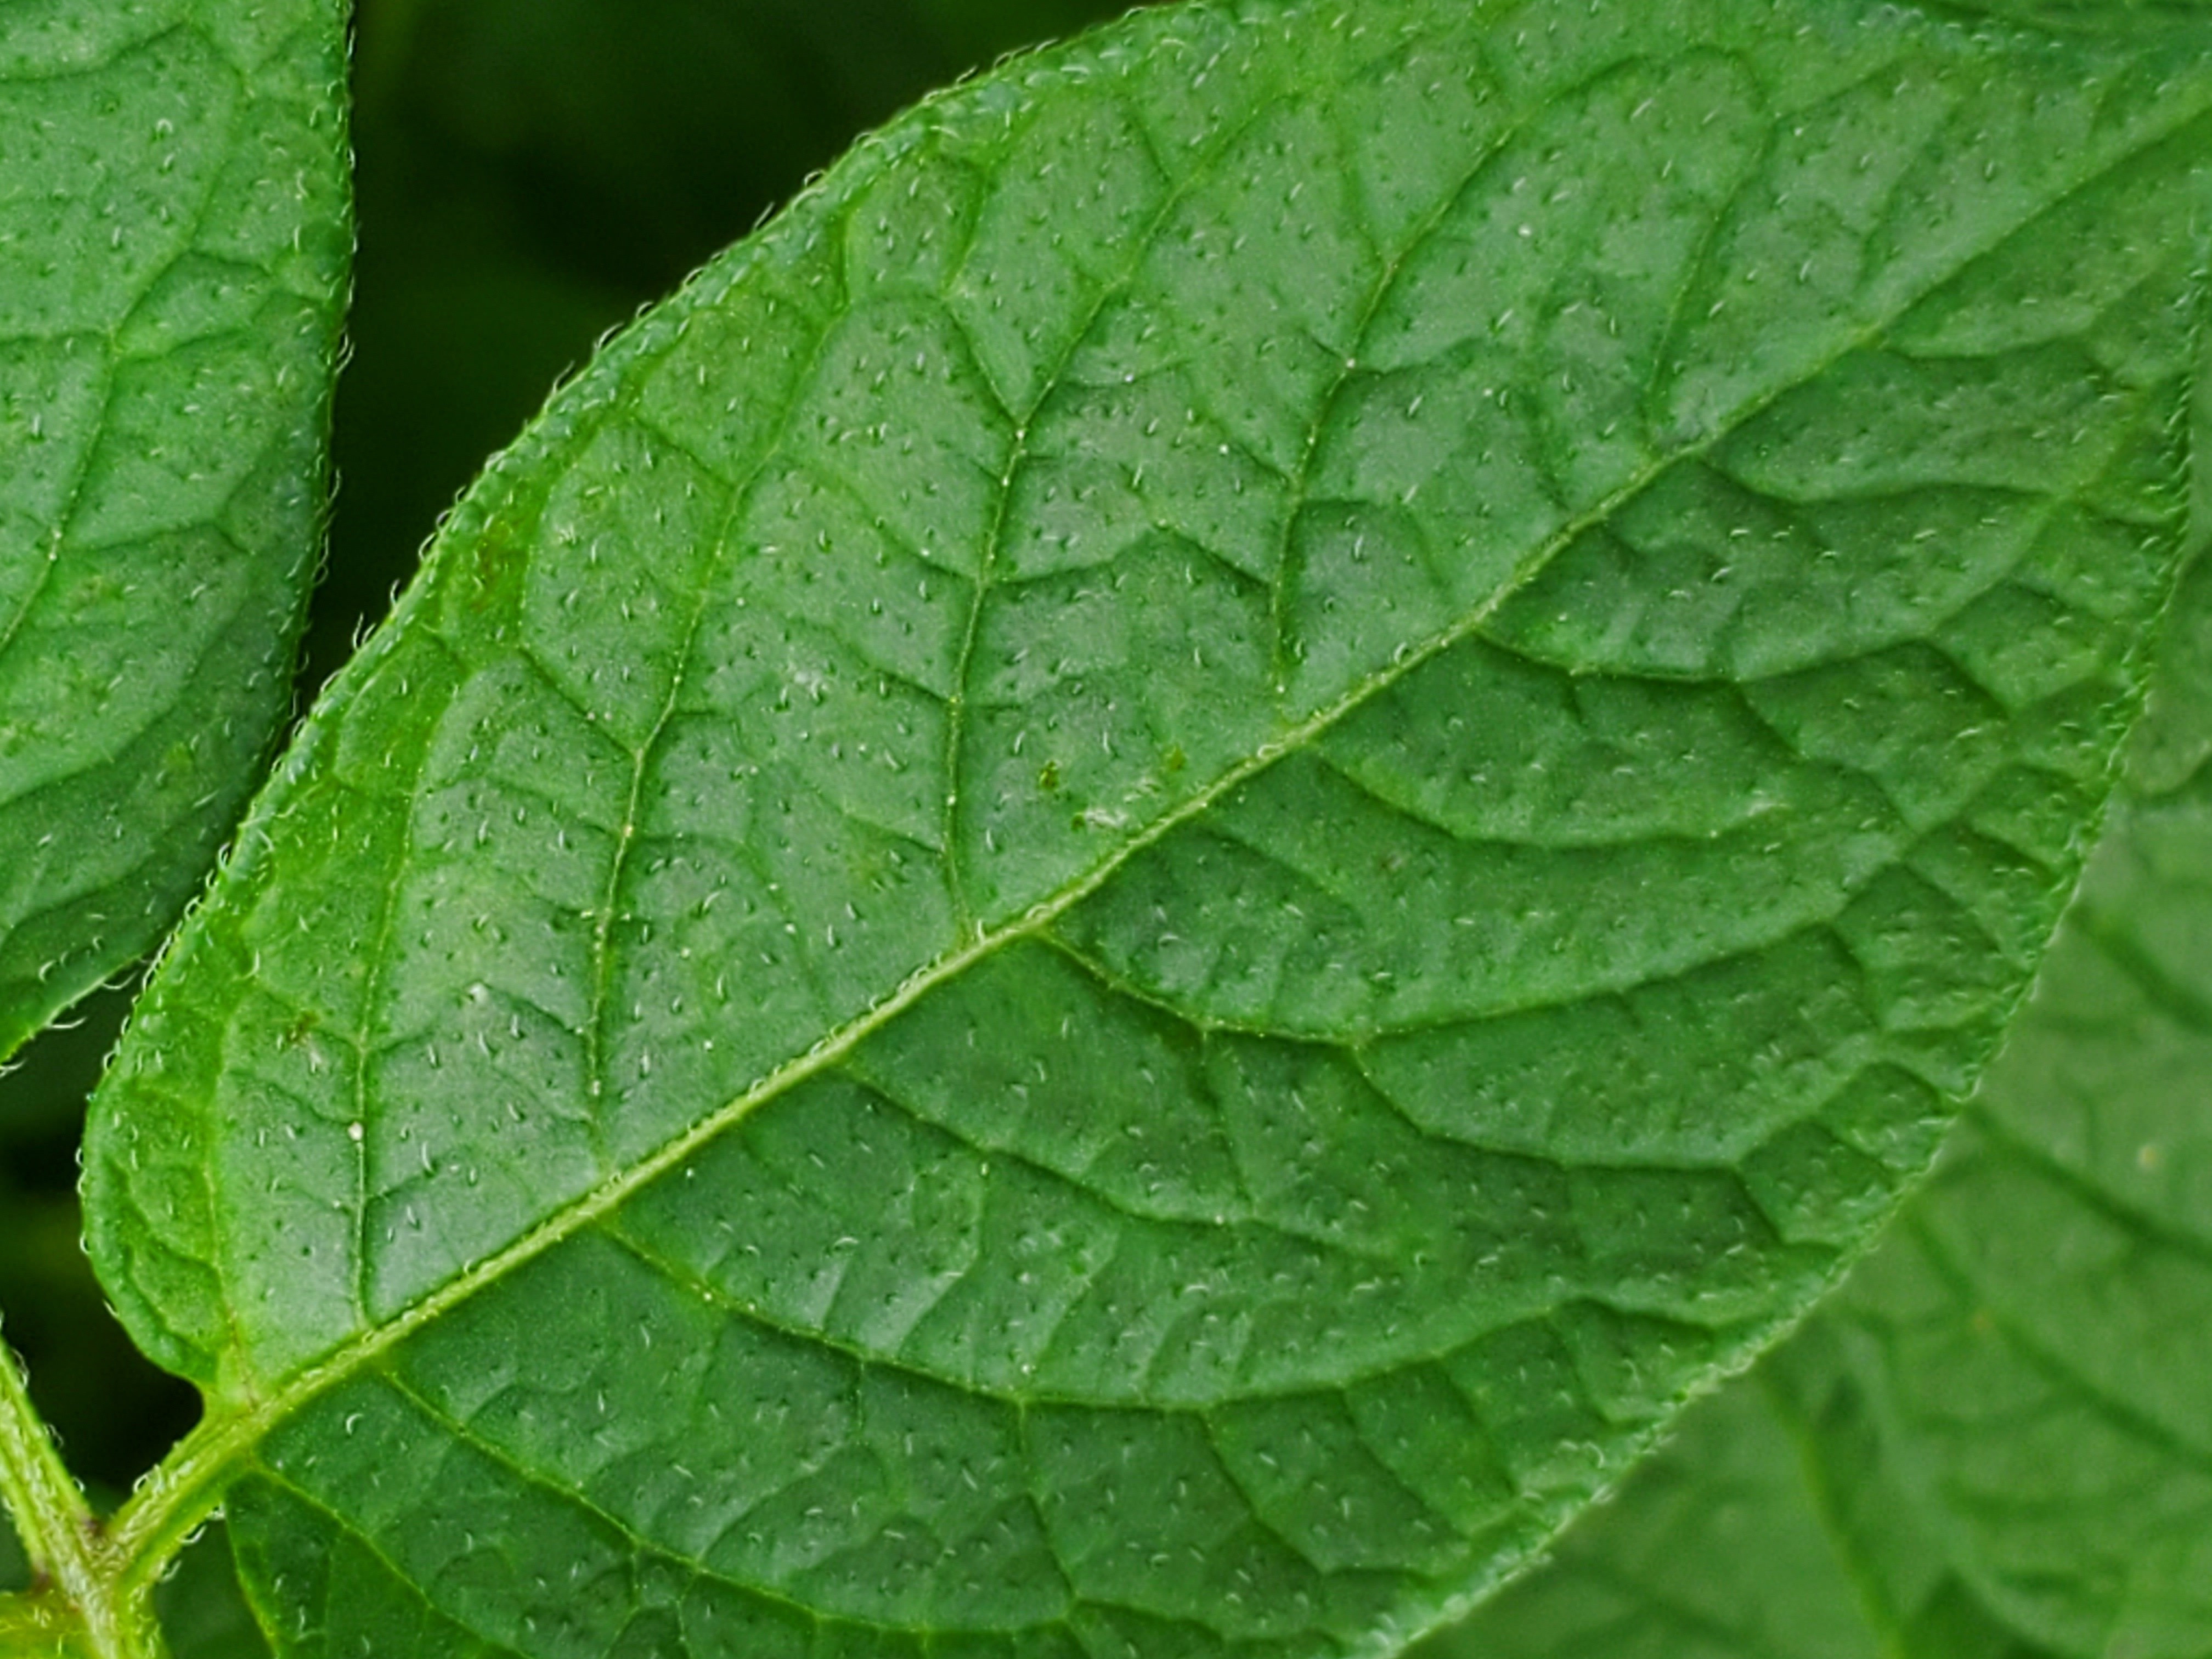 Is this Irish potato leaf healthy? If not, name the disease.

healthy
